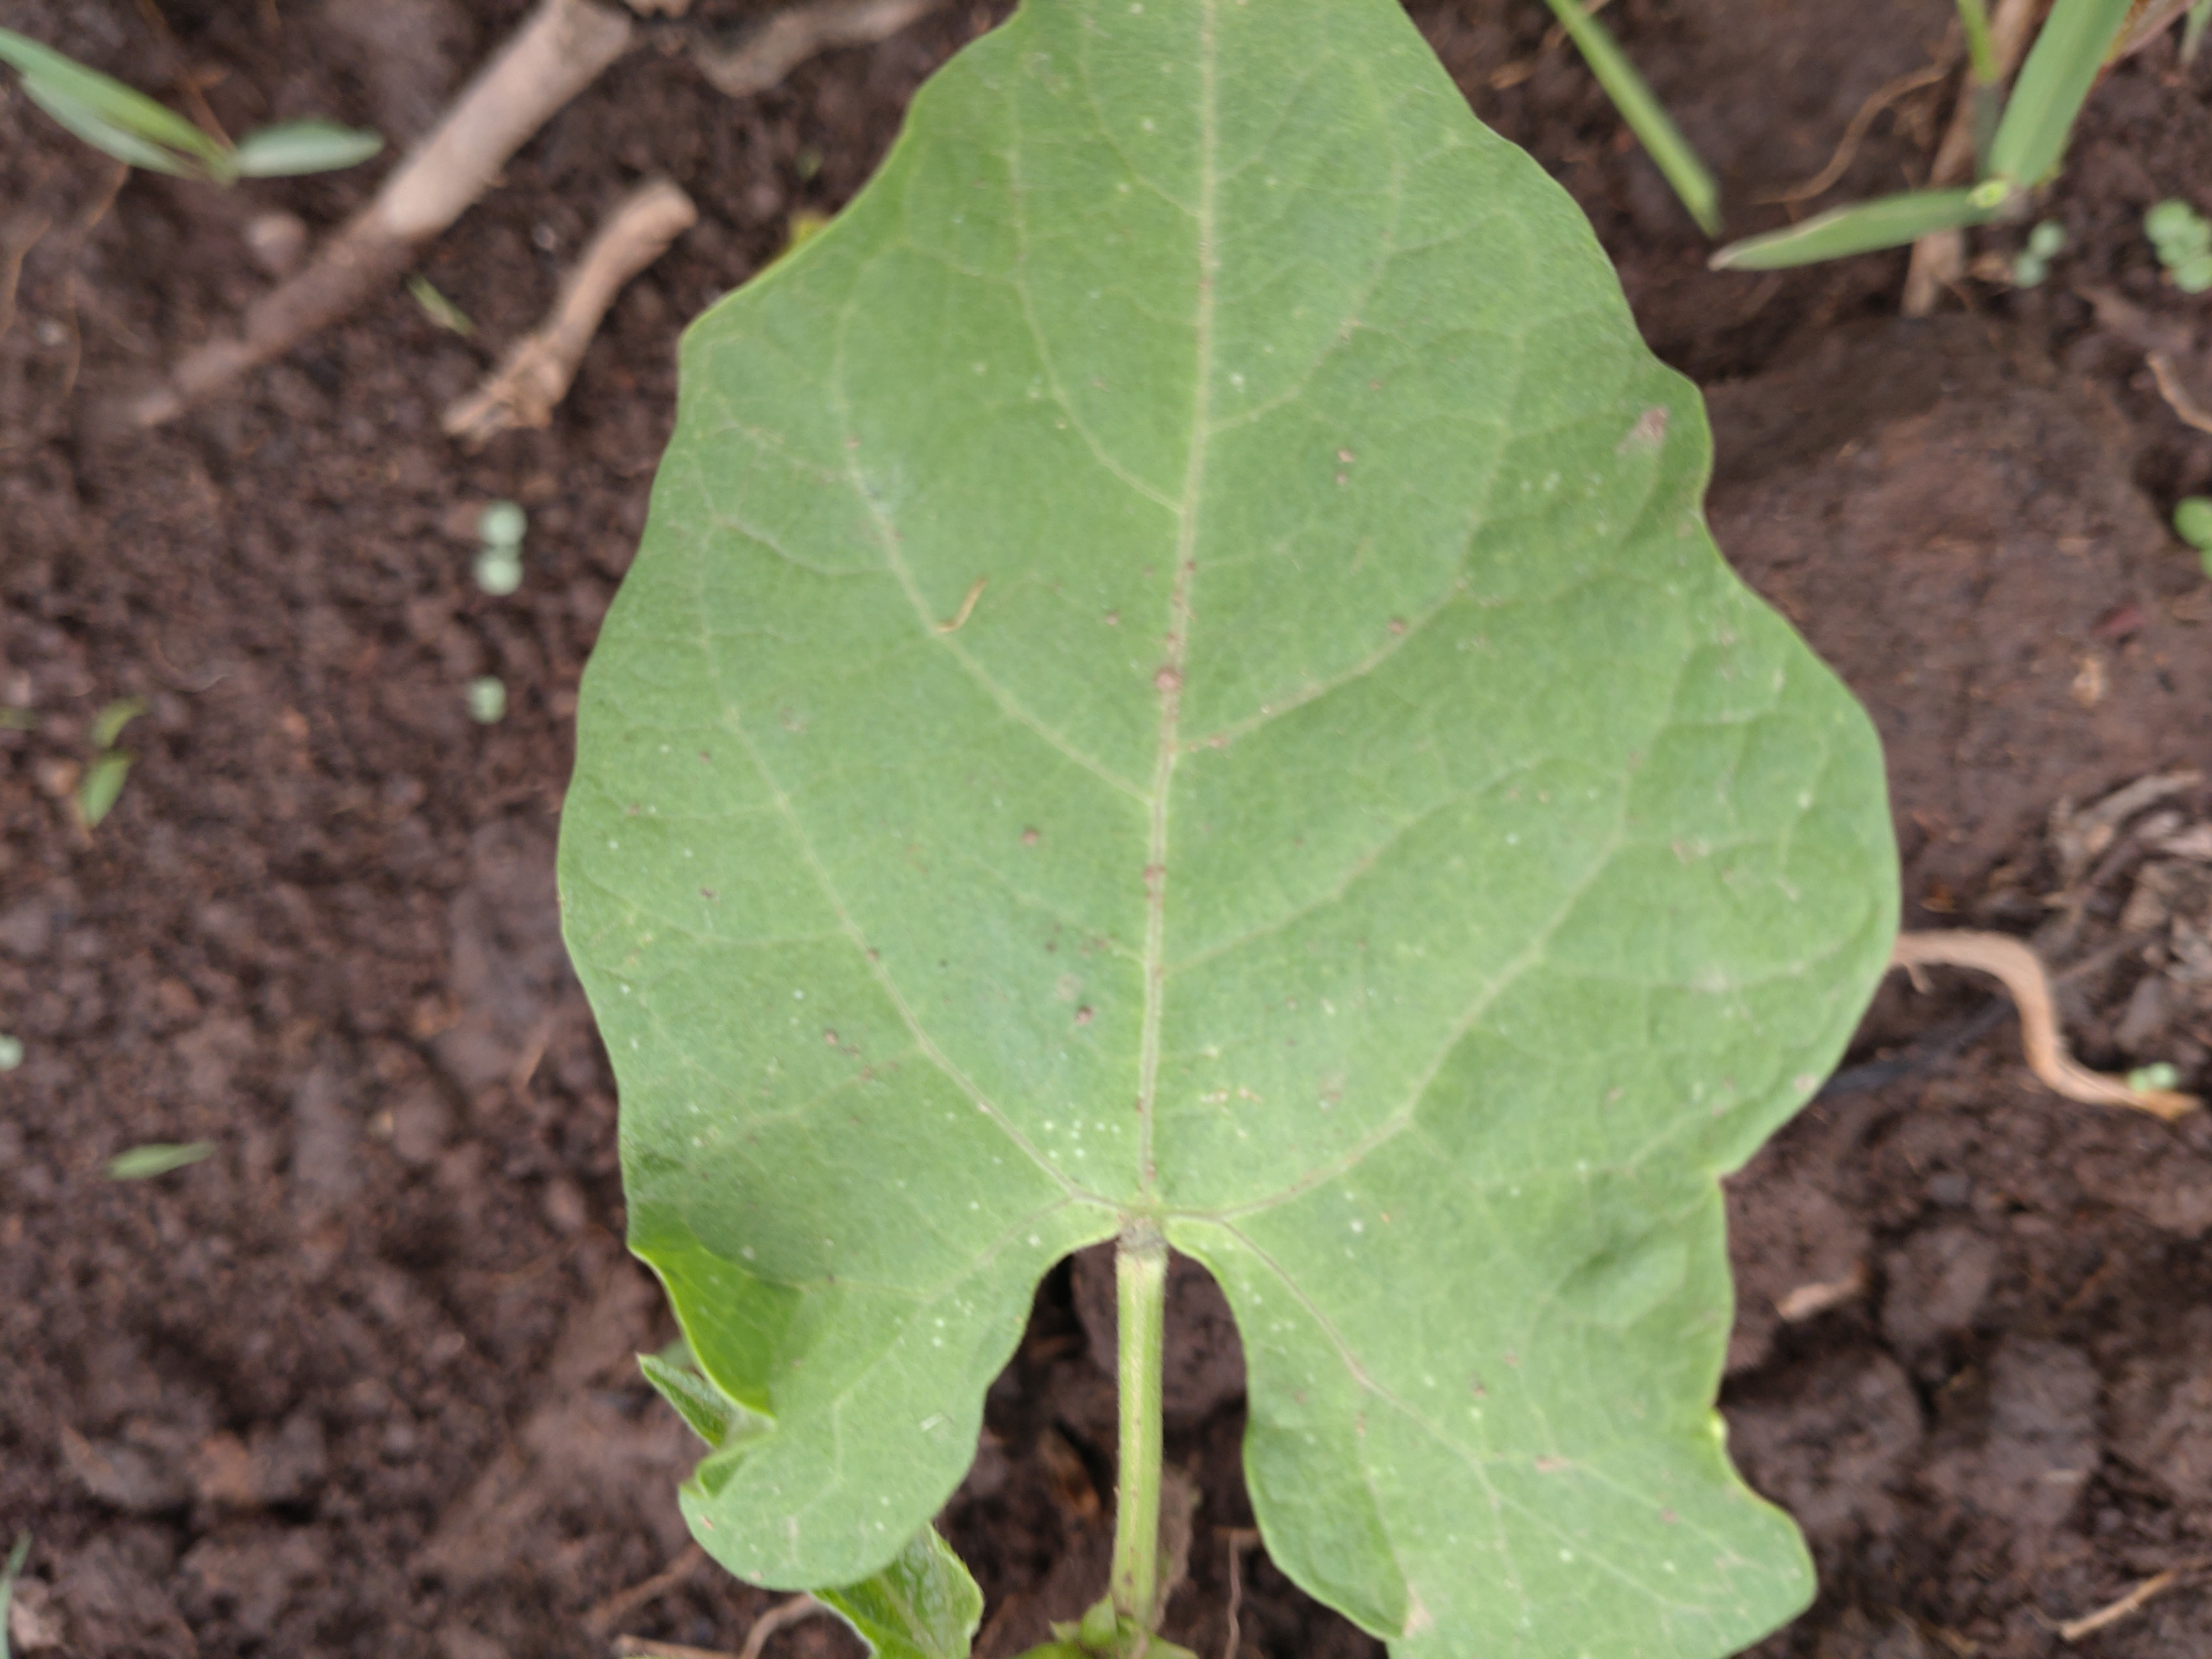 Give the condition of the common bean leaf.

healthy
